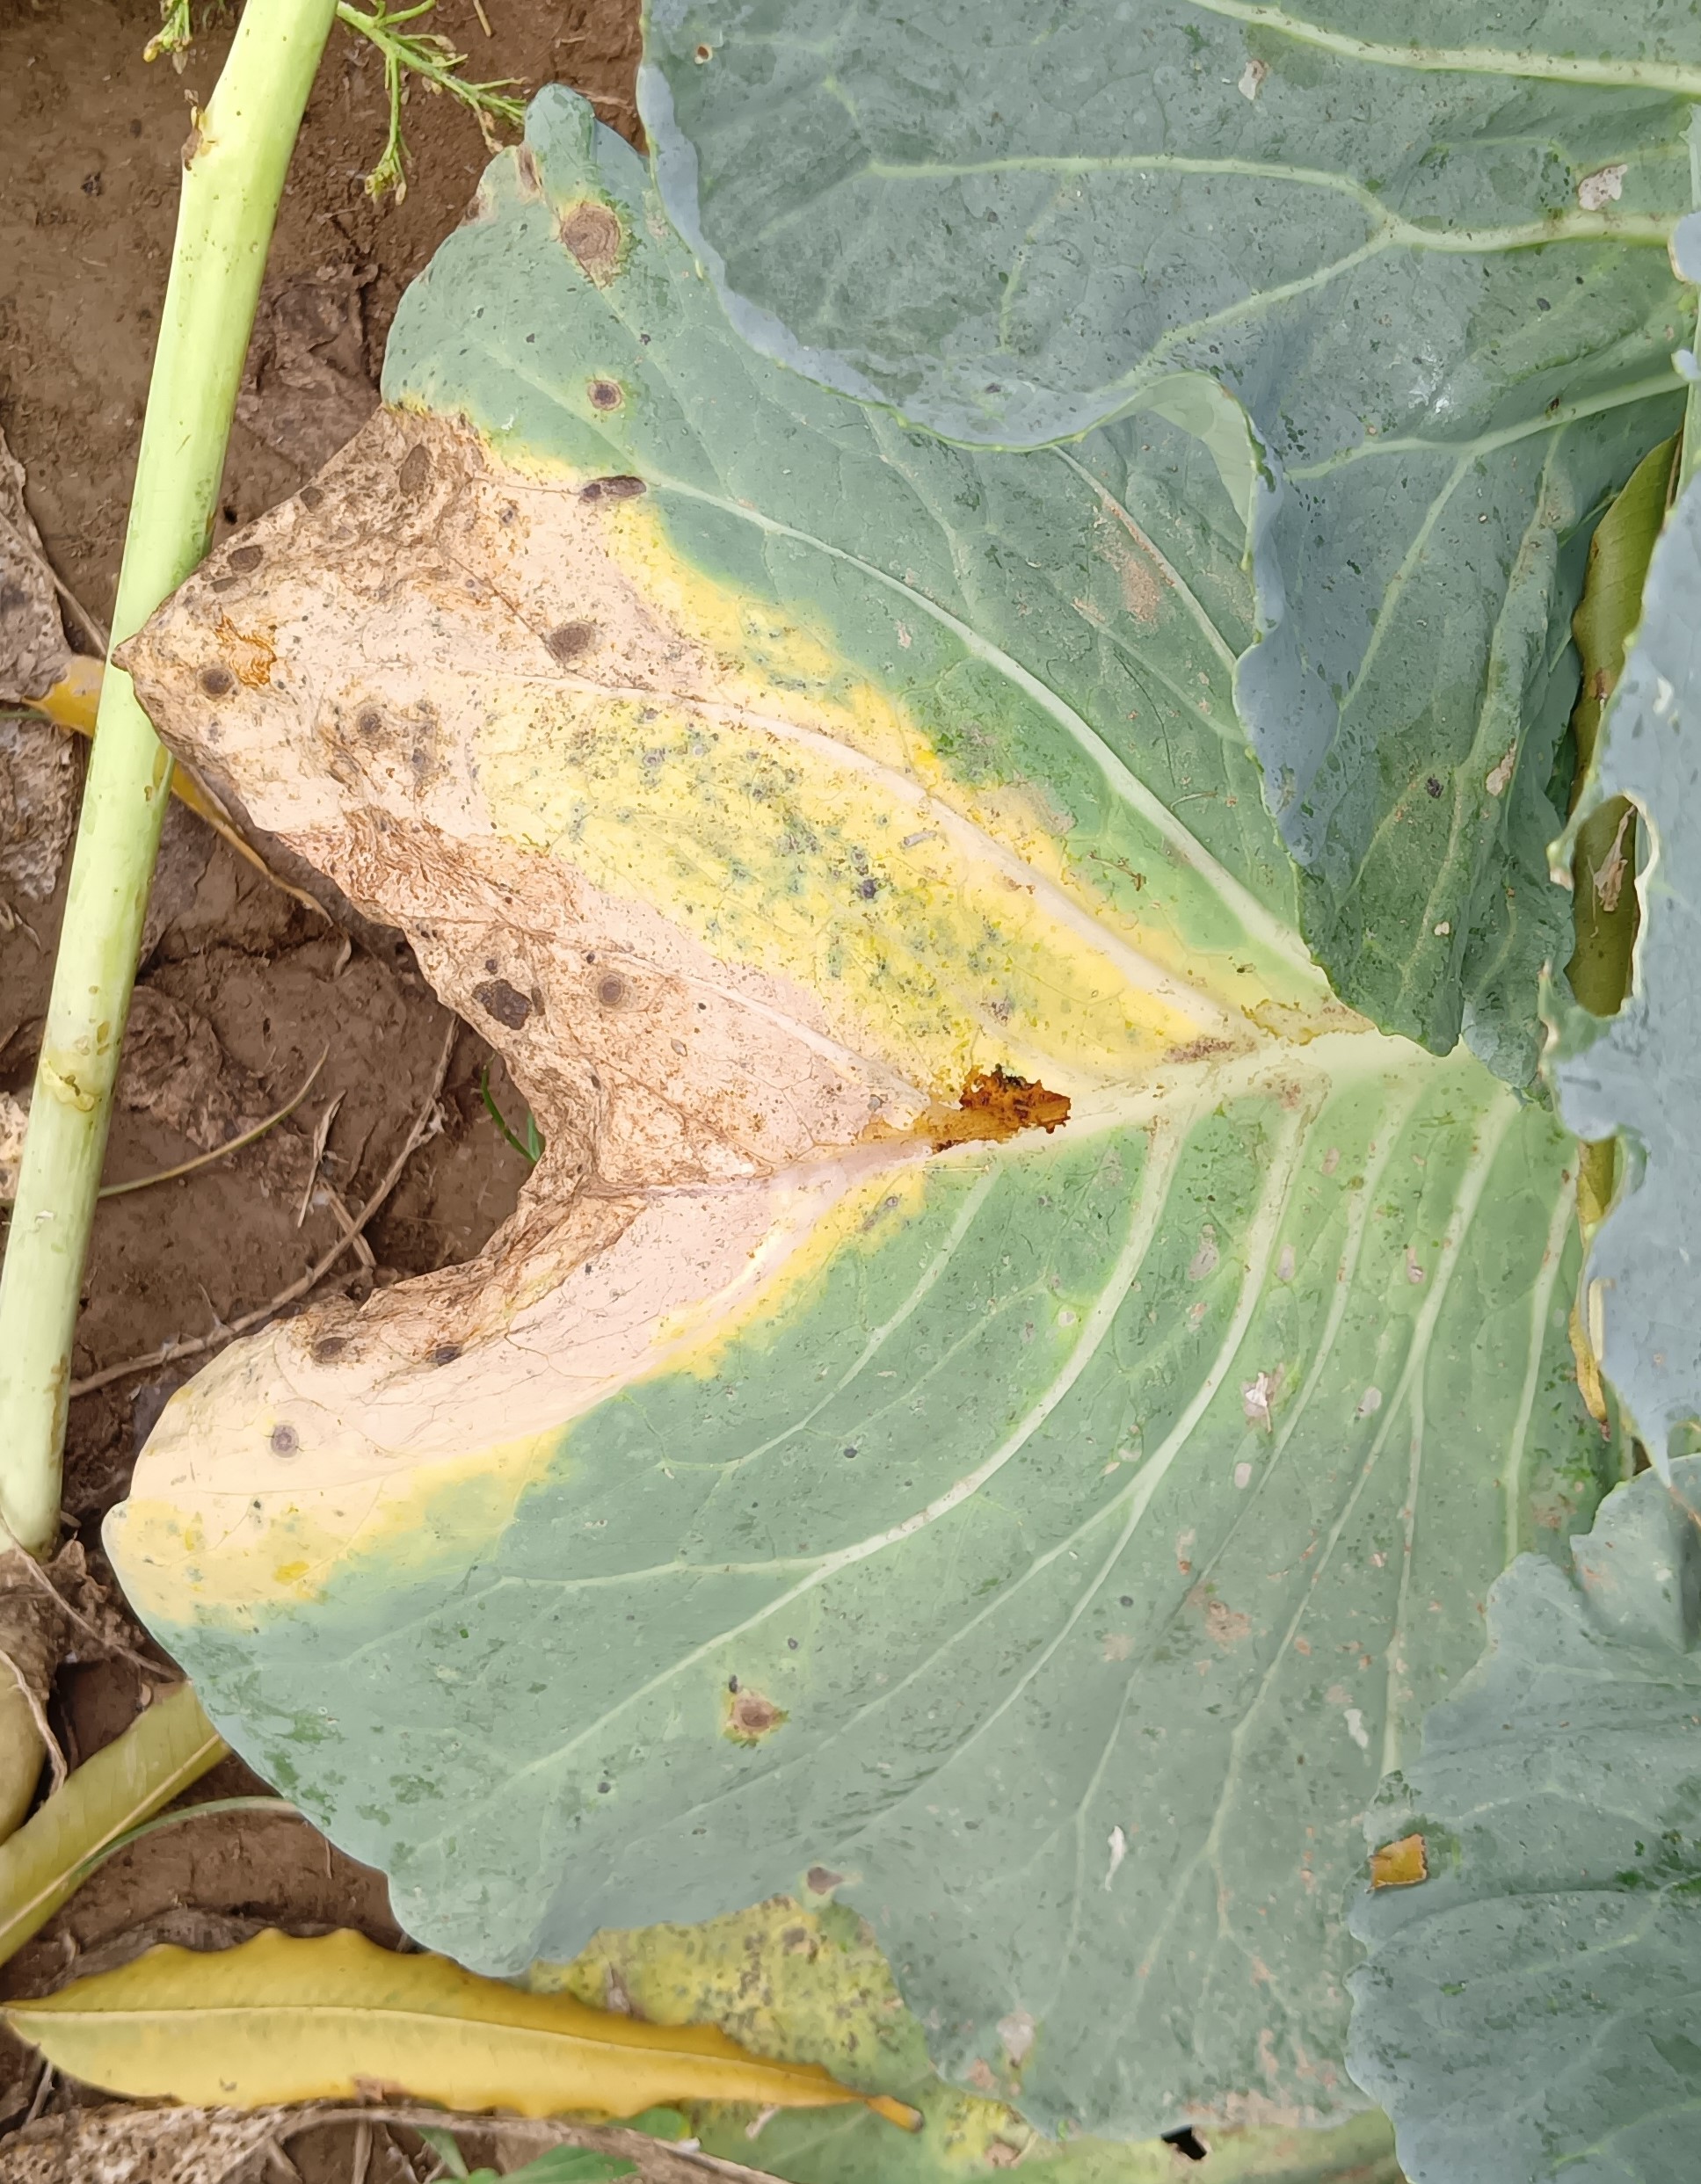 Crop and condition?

cabbage, alternaria
